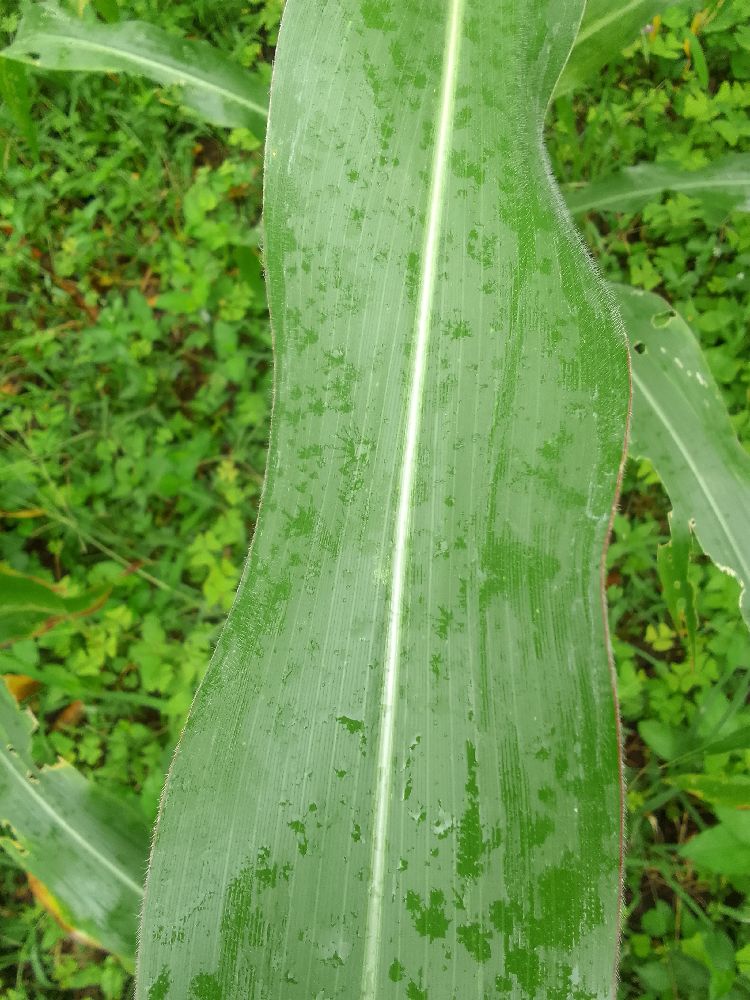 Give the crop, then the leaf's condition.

maize, healthy
